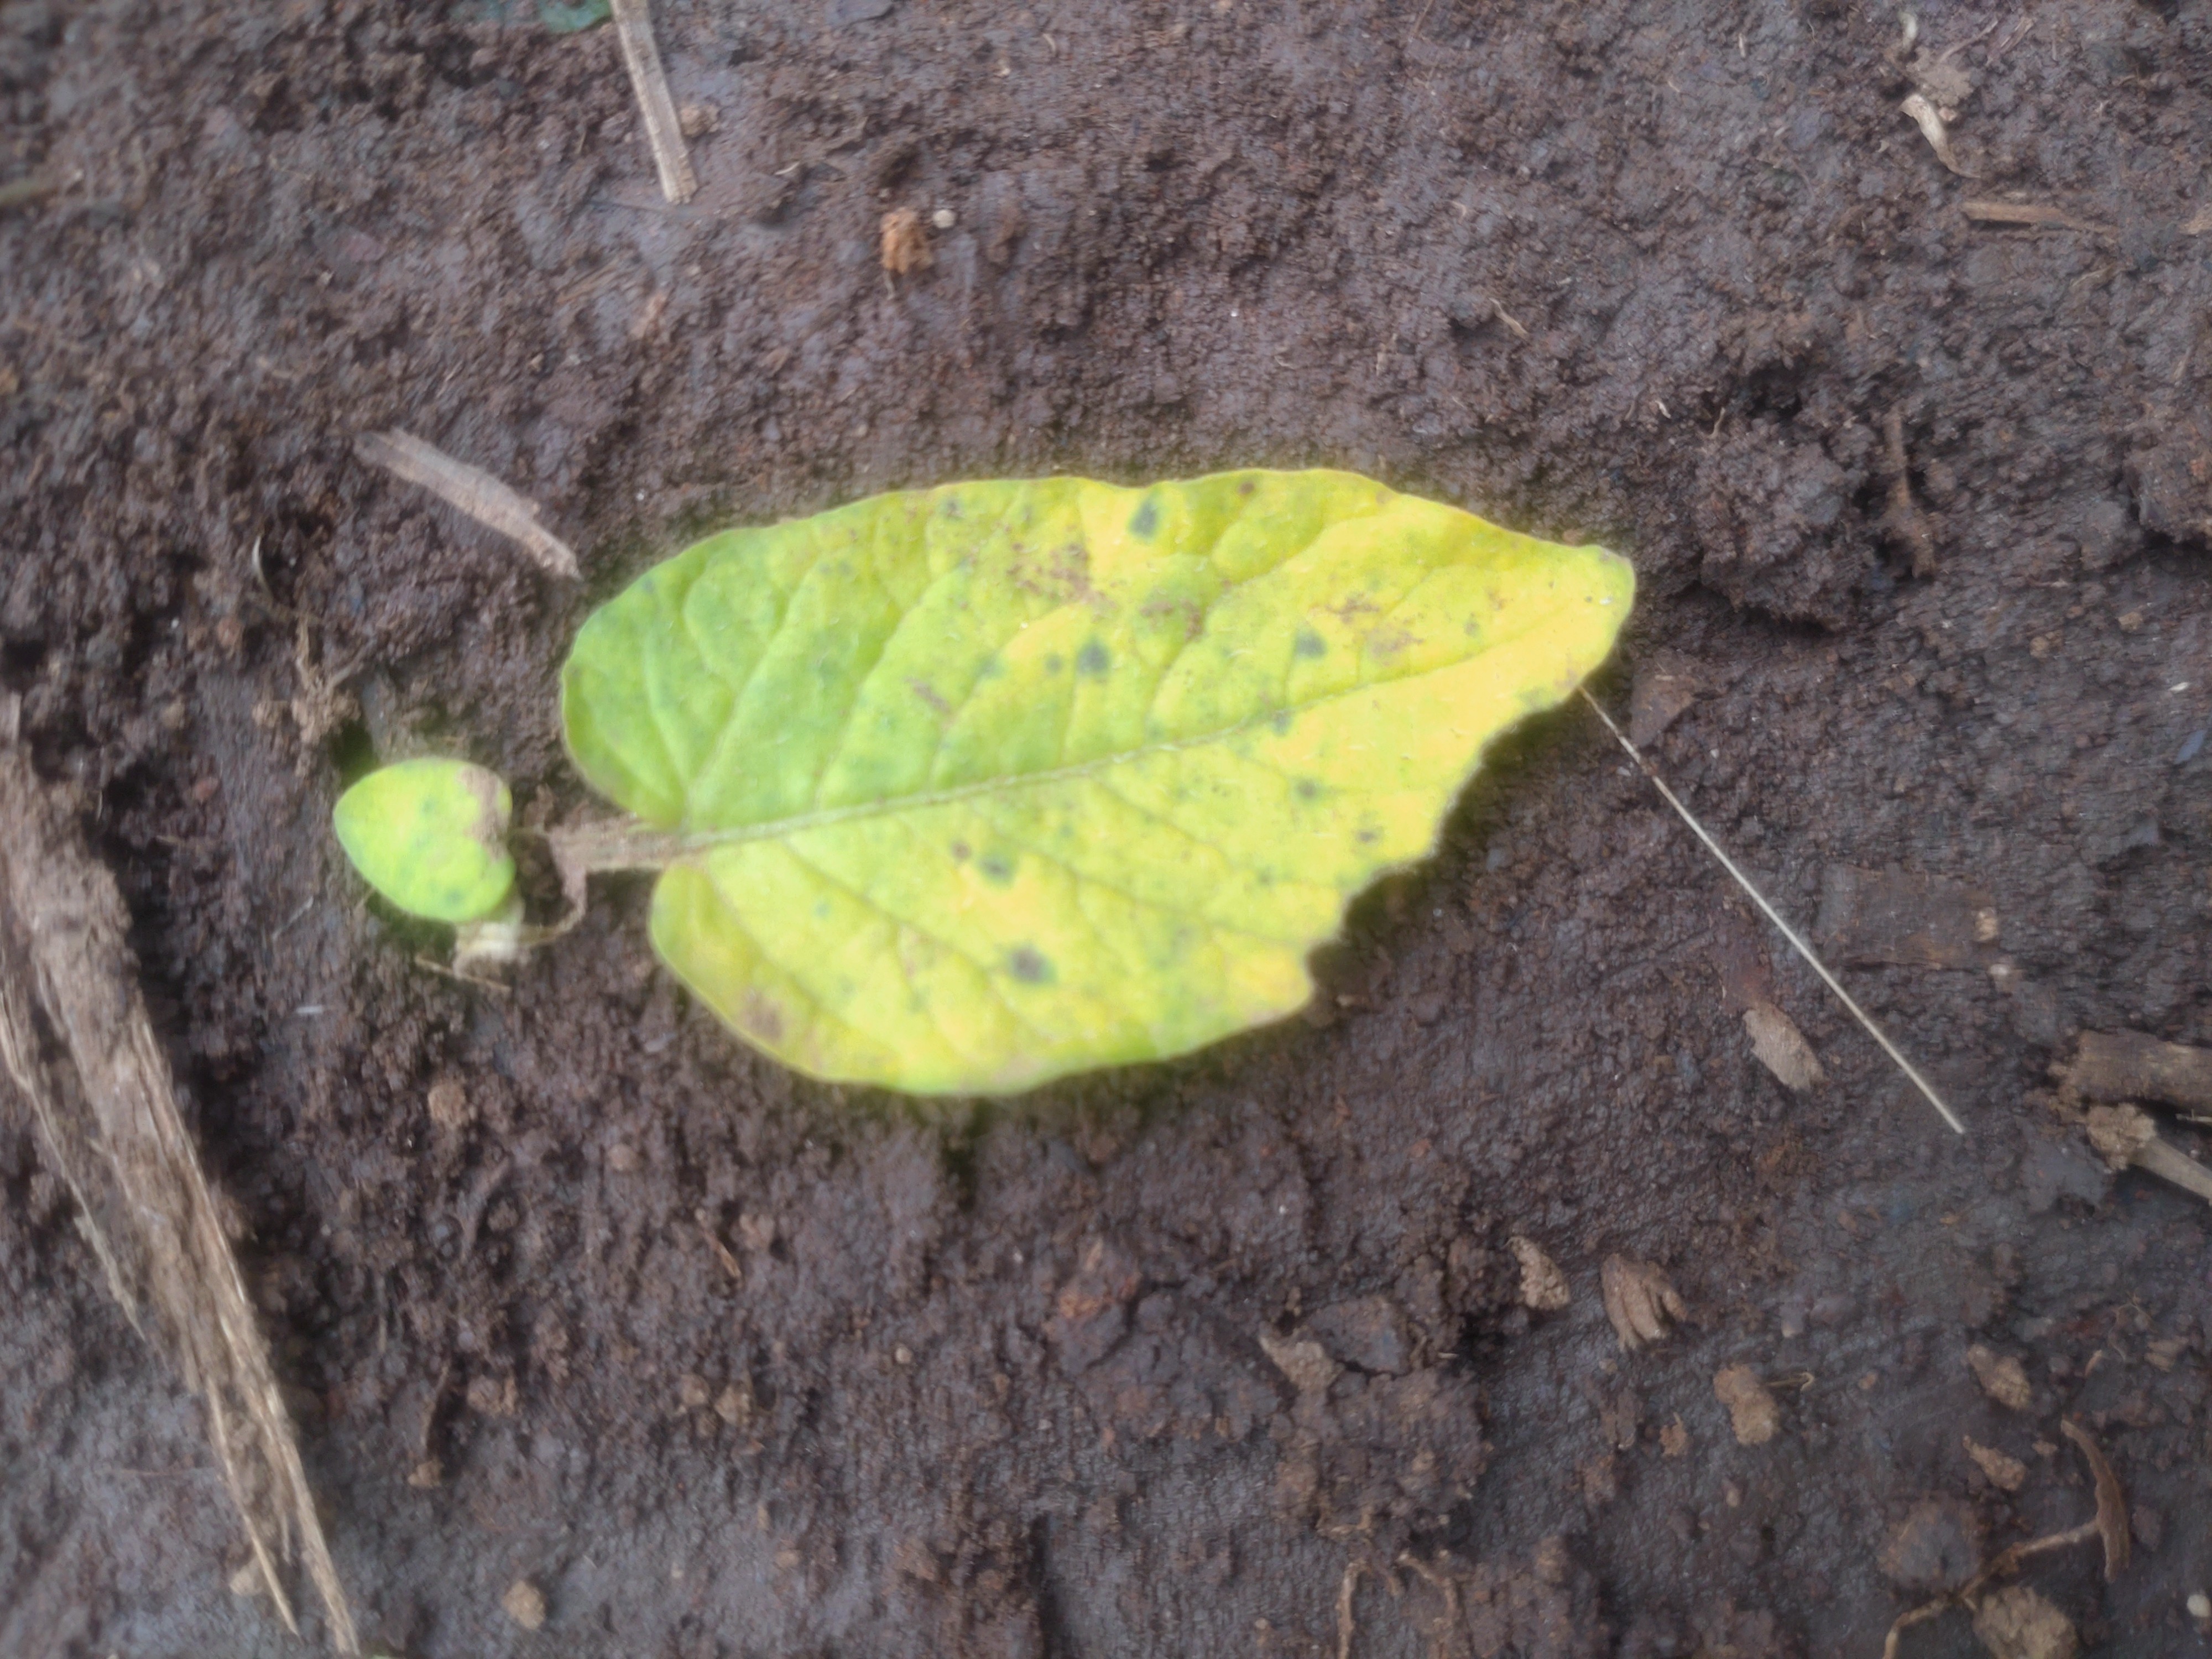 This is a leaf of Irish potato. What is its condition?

late blight
